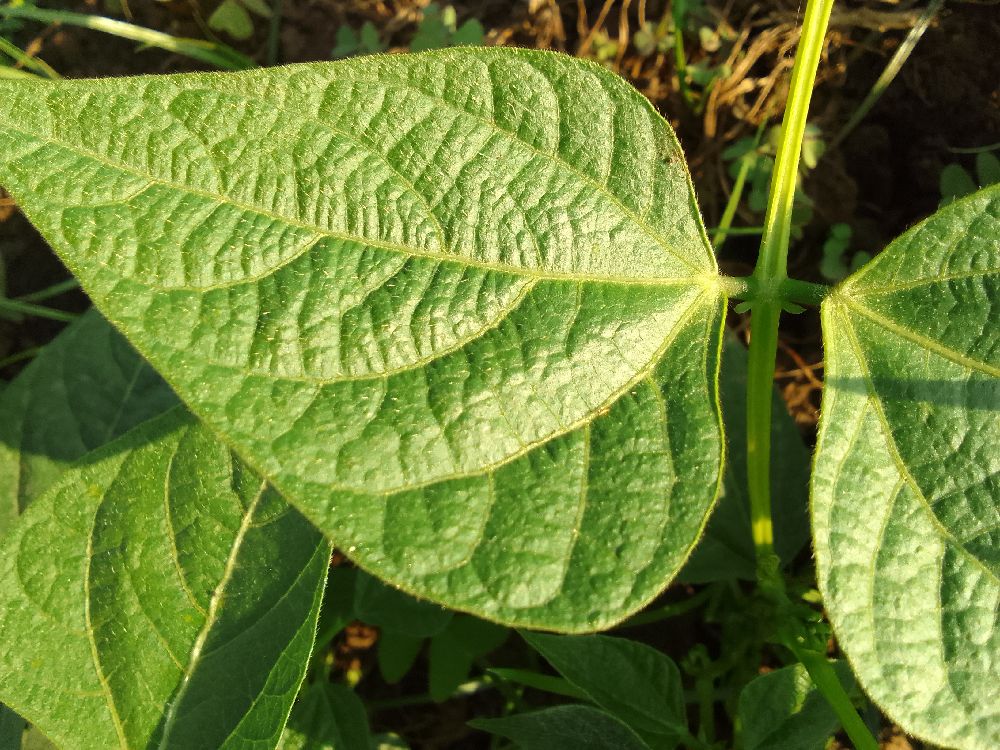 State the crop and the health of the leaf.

common bean, healthy
